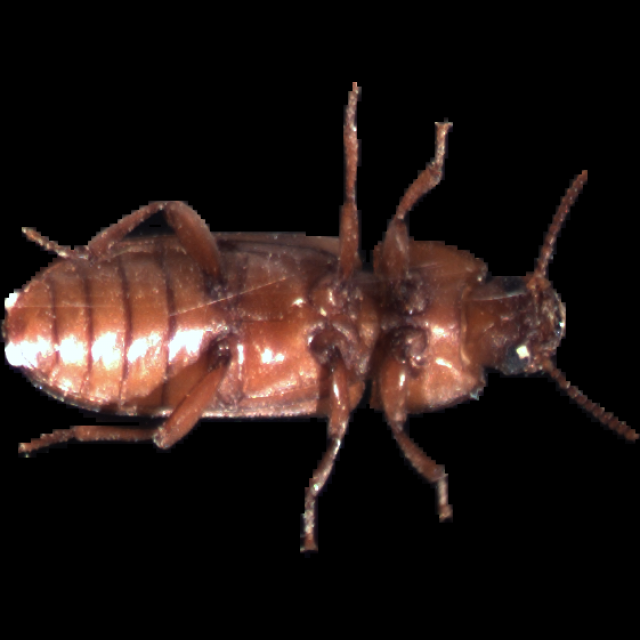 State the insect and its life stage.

mealworm beetle
